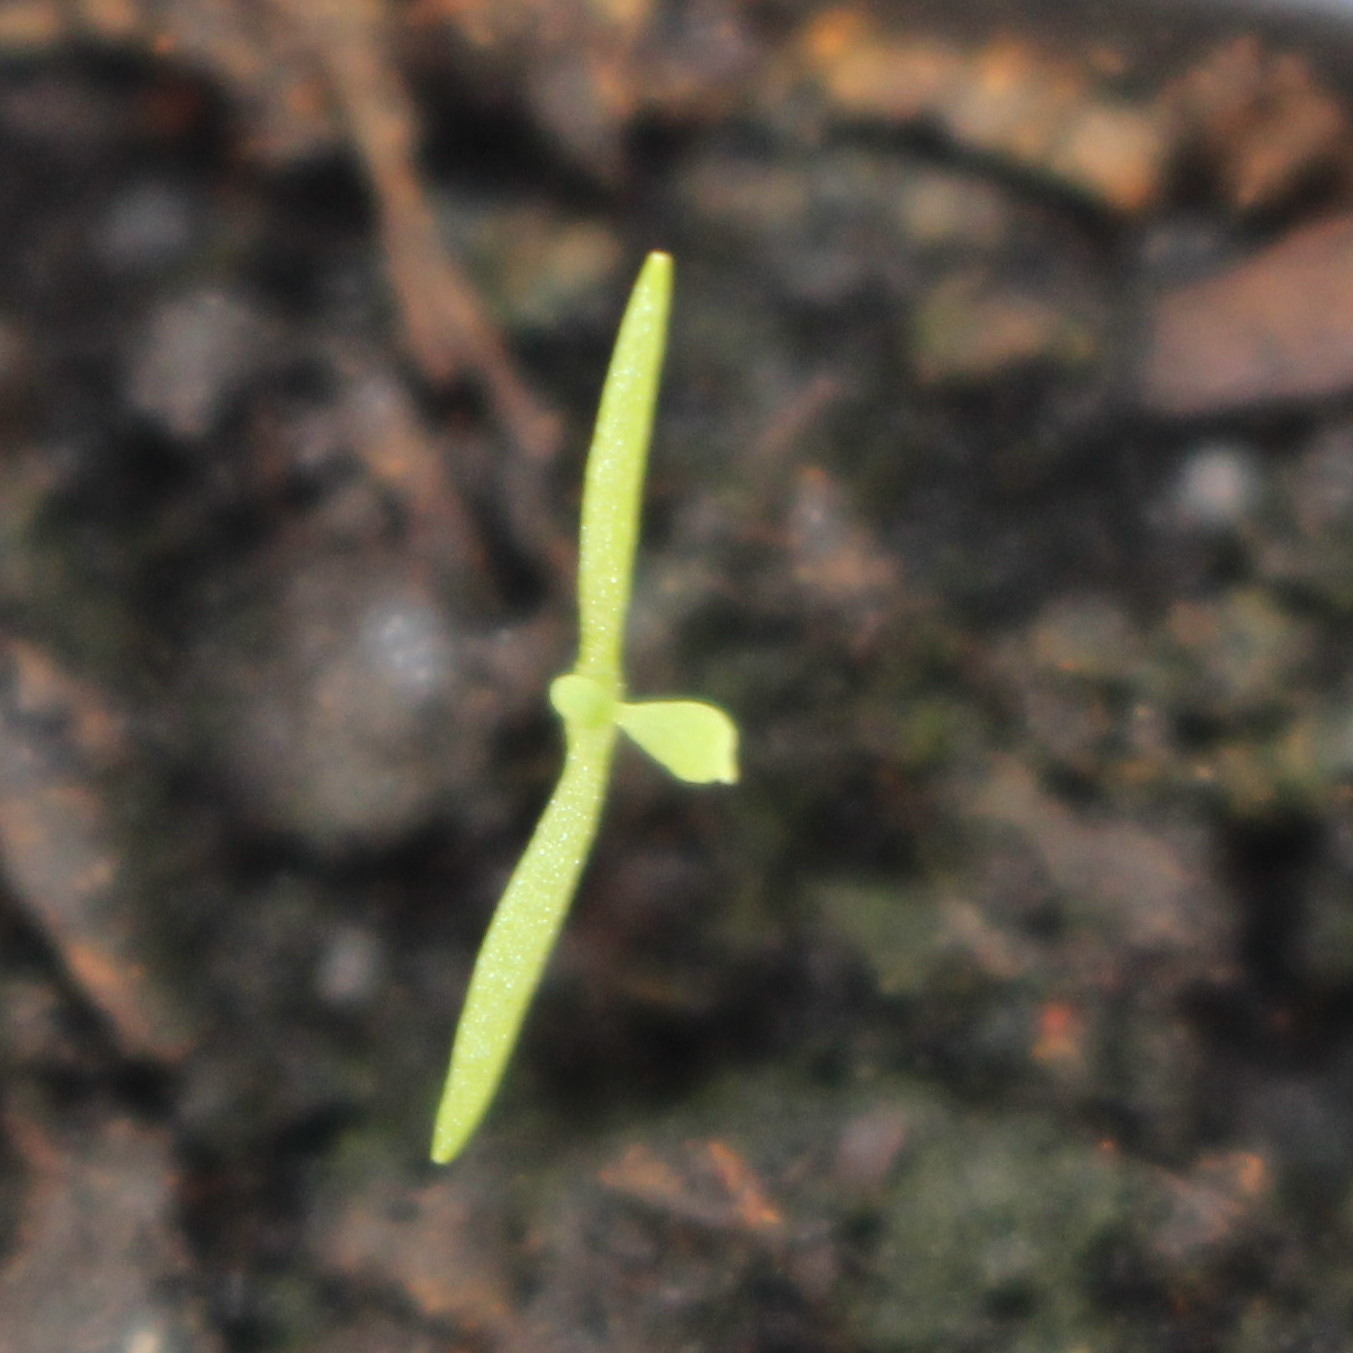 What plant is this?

Papaver rhoeas
